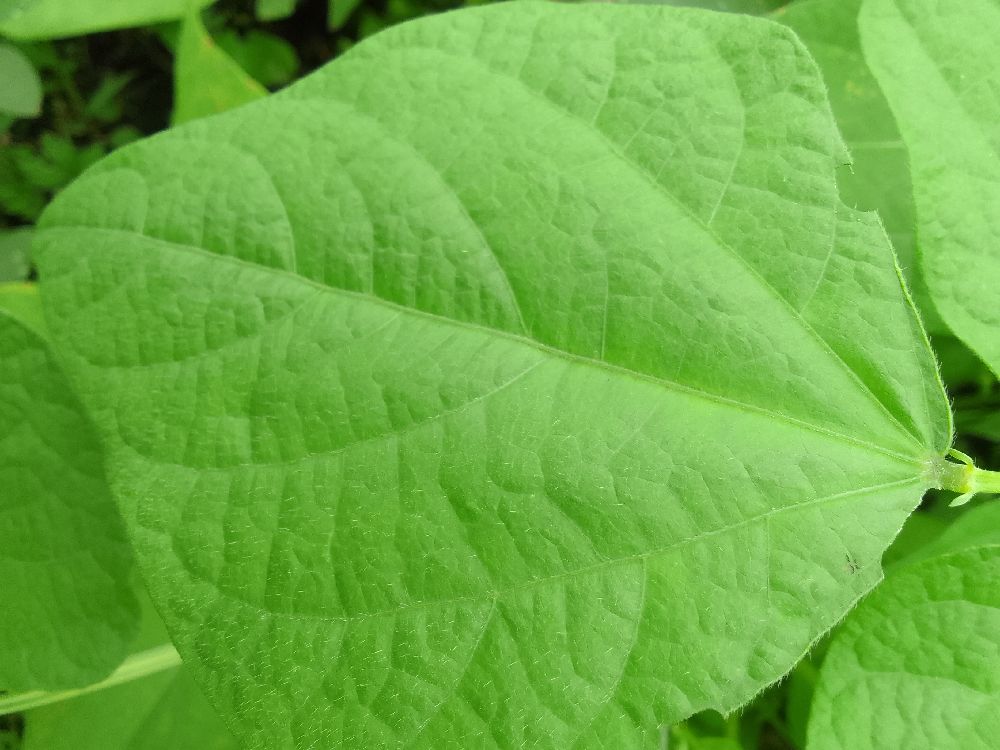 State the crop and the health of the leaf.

common bean, healthy
